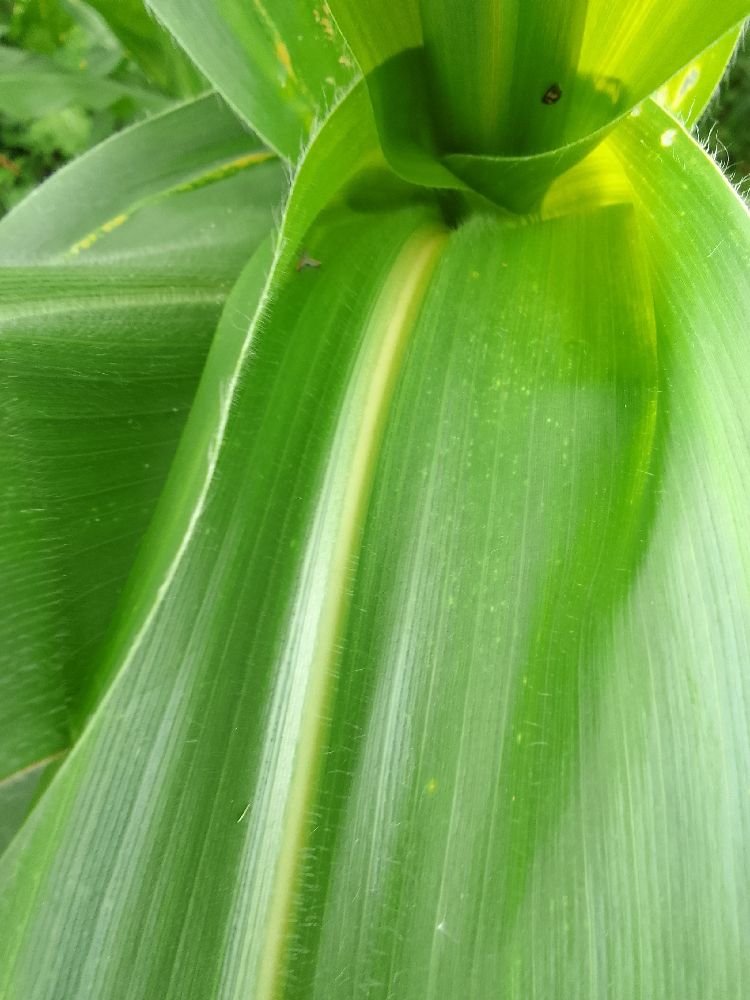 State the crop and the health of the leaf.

maize, healthy
